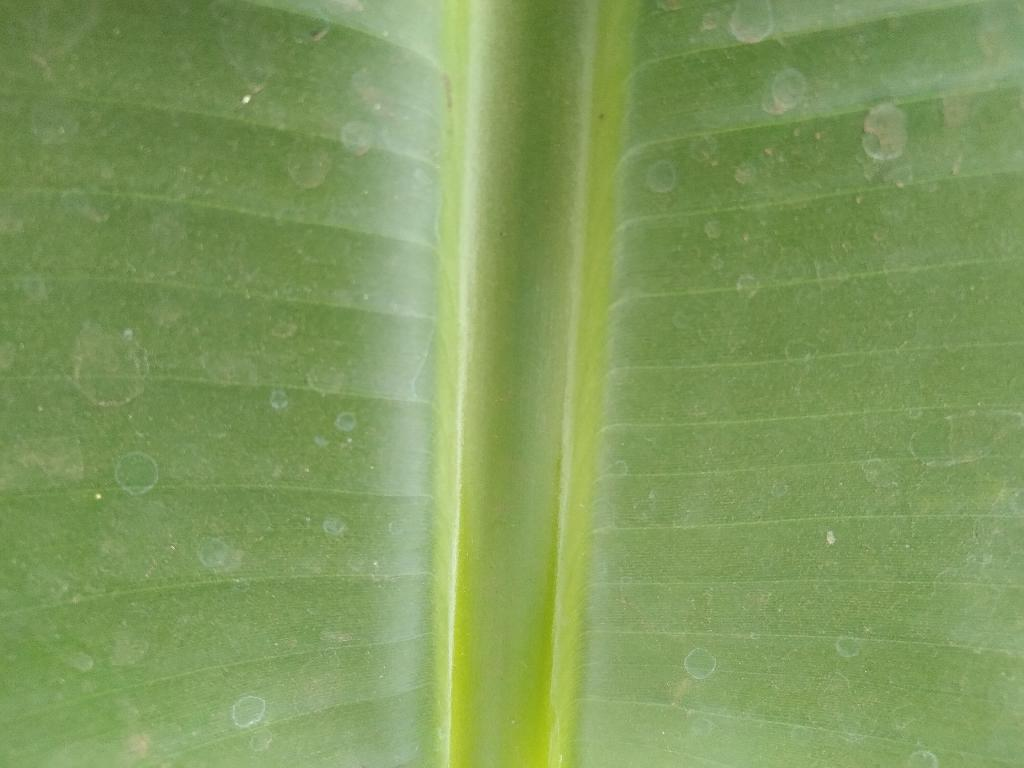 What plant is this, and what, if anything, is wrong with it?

banana, healthy
